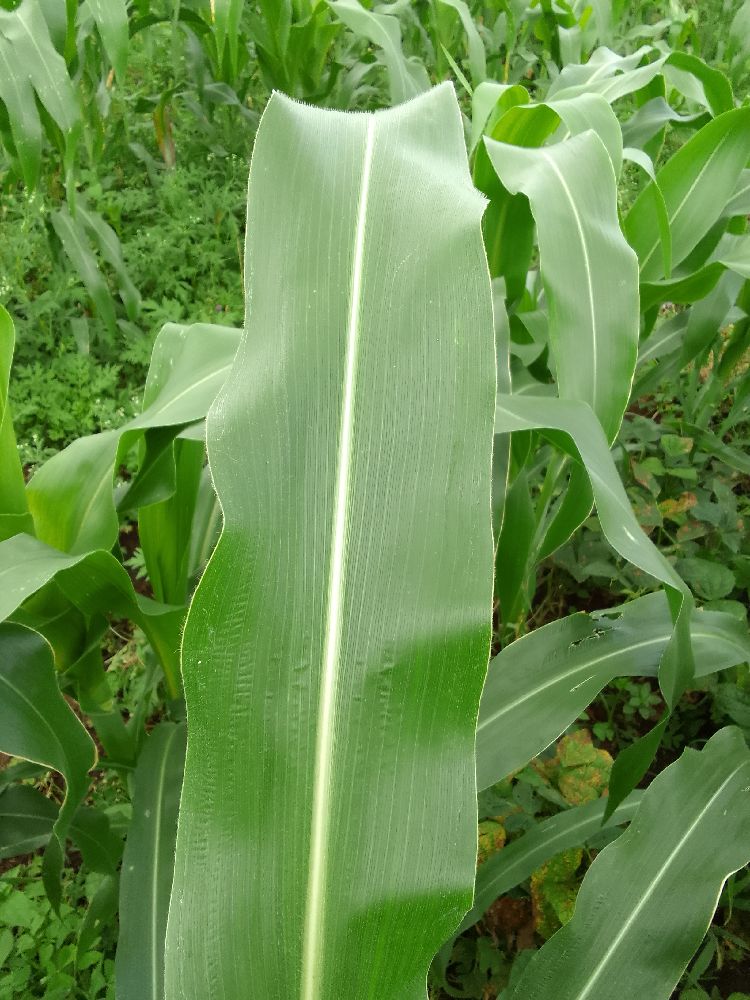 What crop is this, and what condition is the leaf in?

maize, healthy
